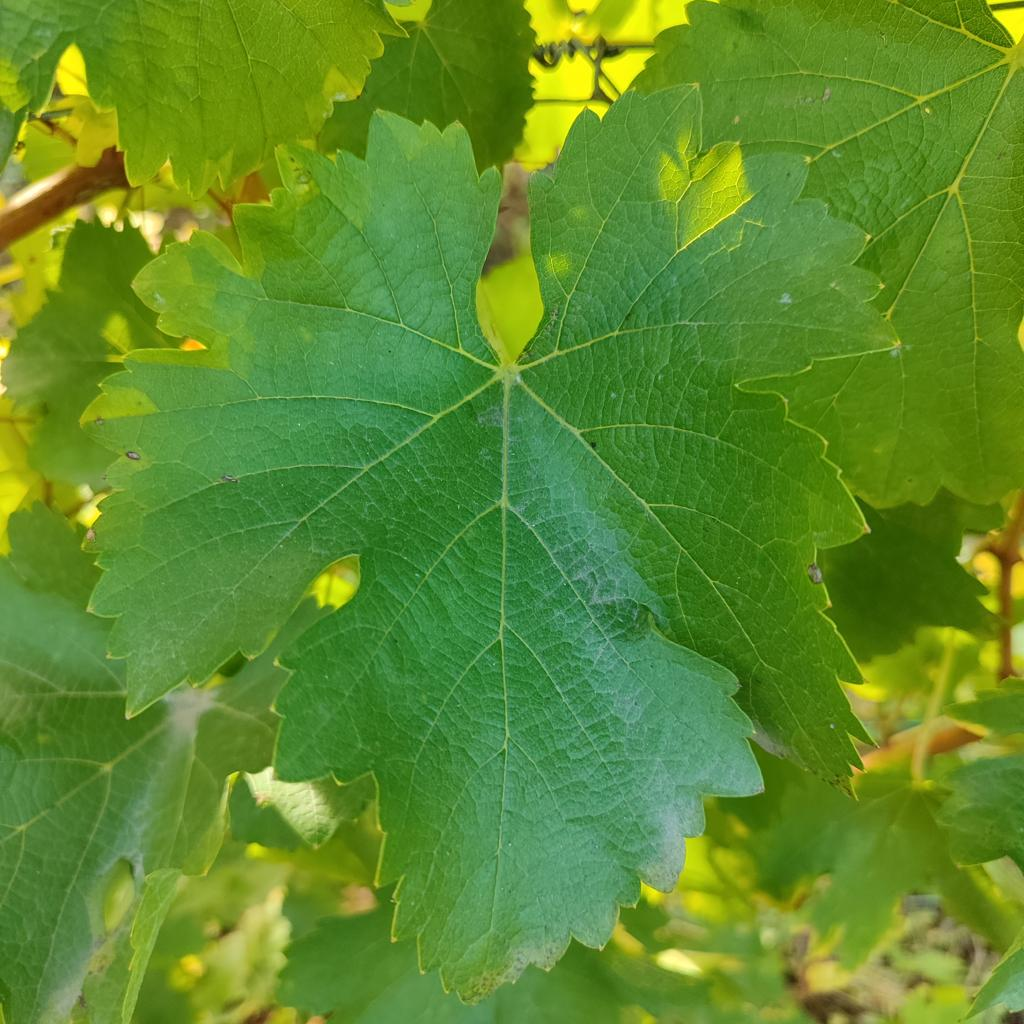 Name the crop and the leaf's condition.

grapevine, powdery mildew
